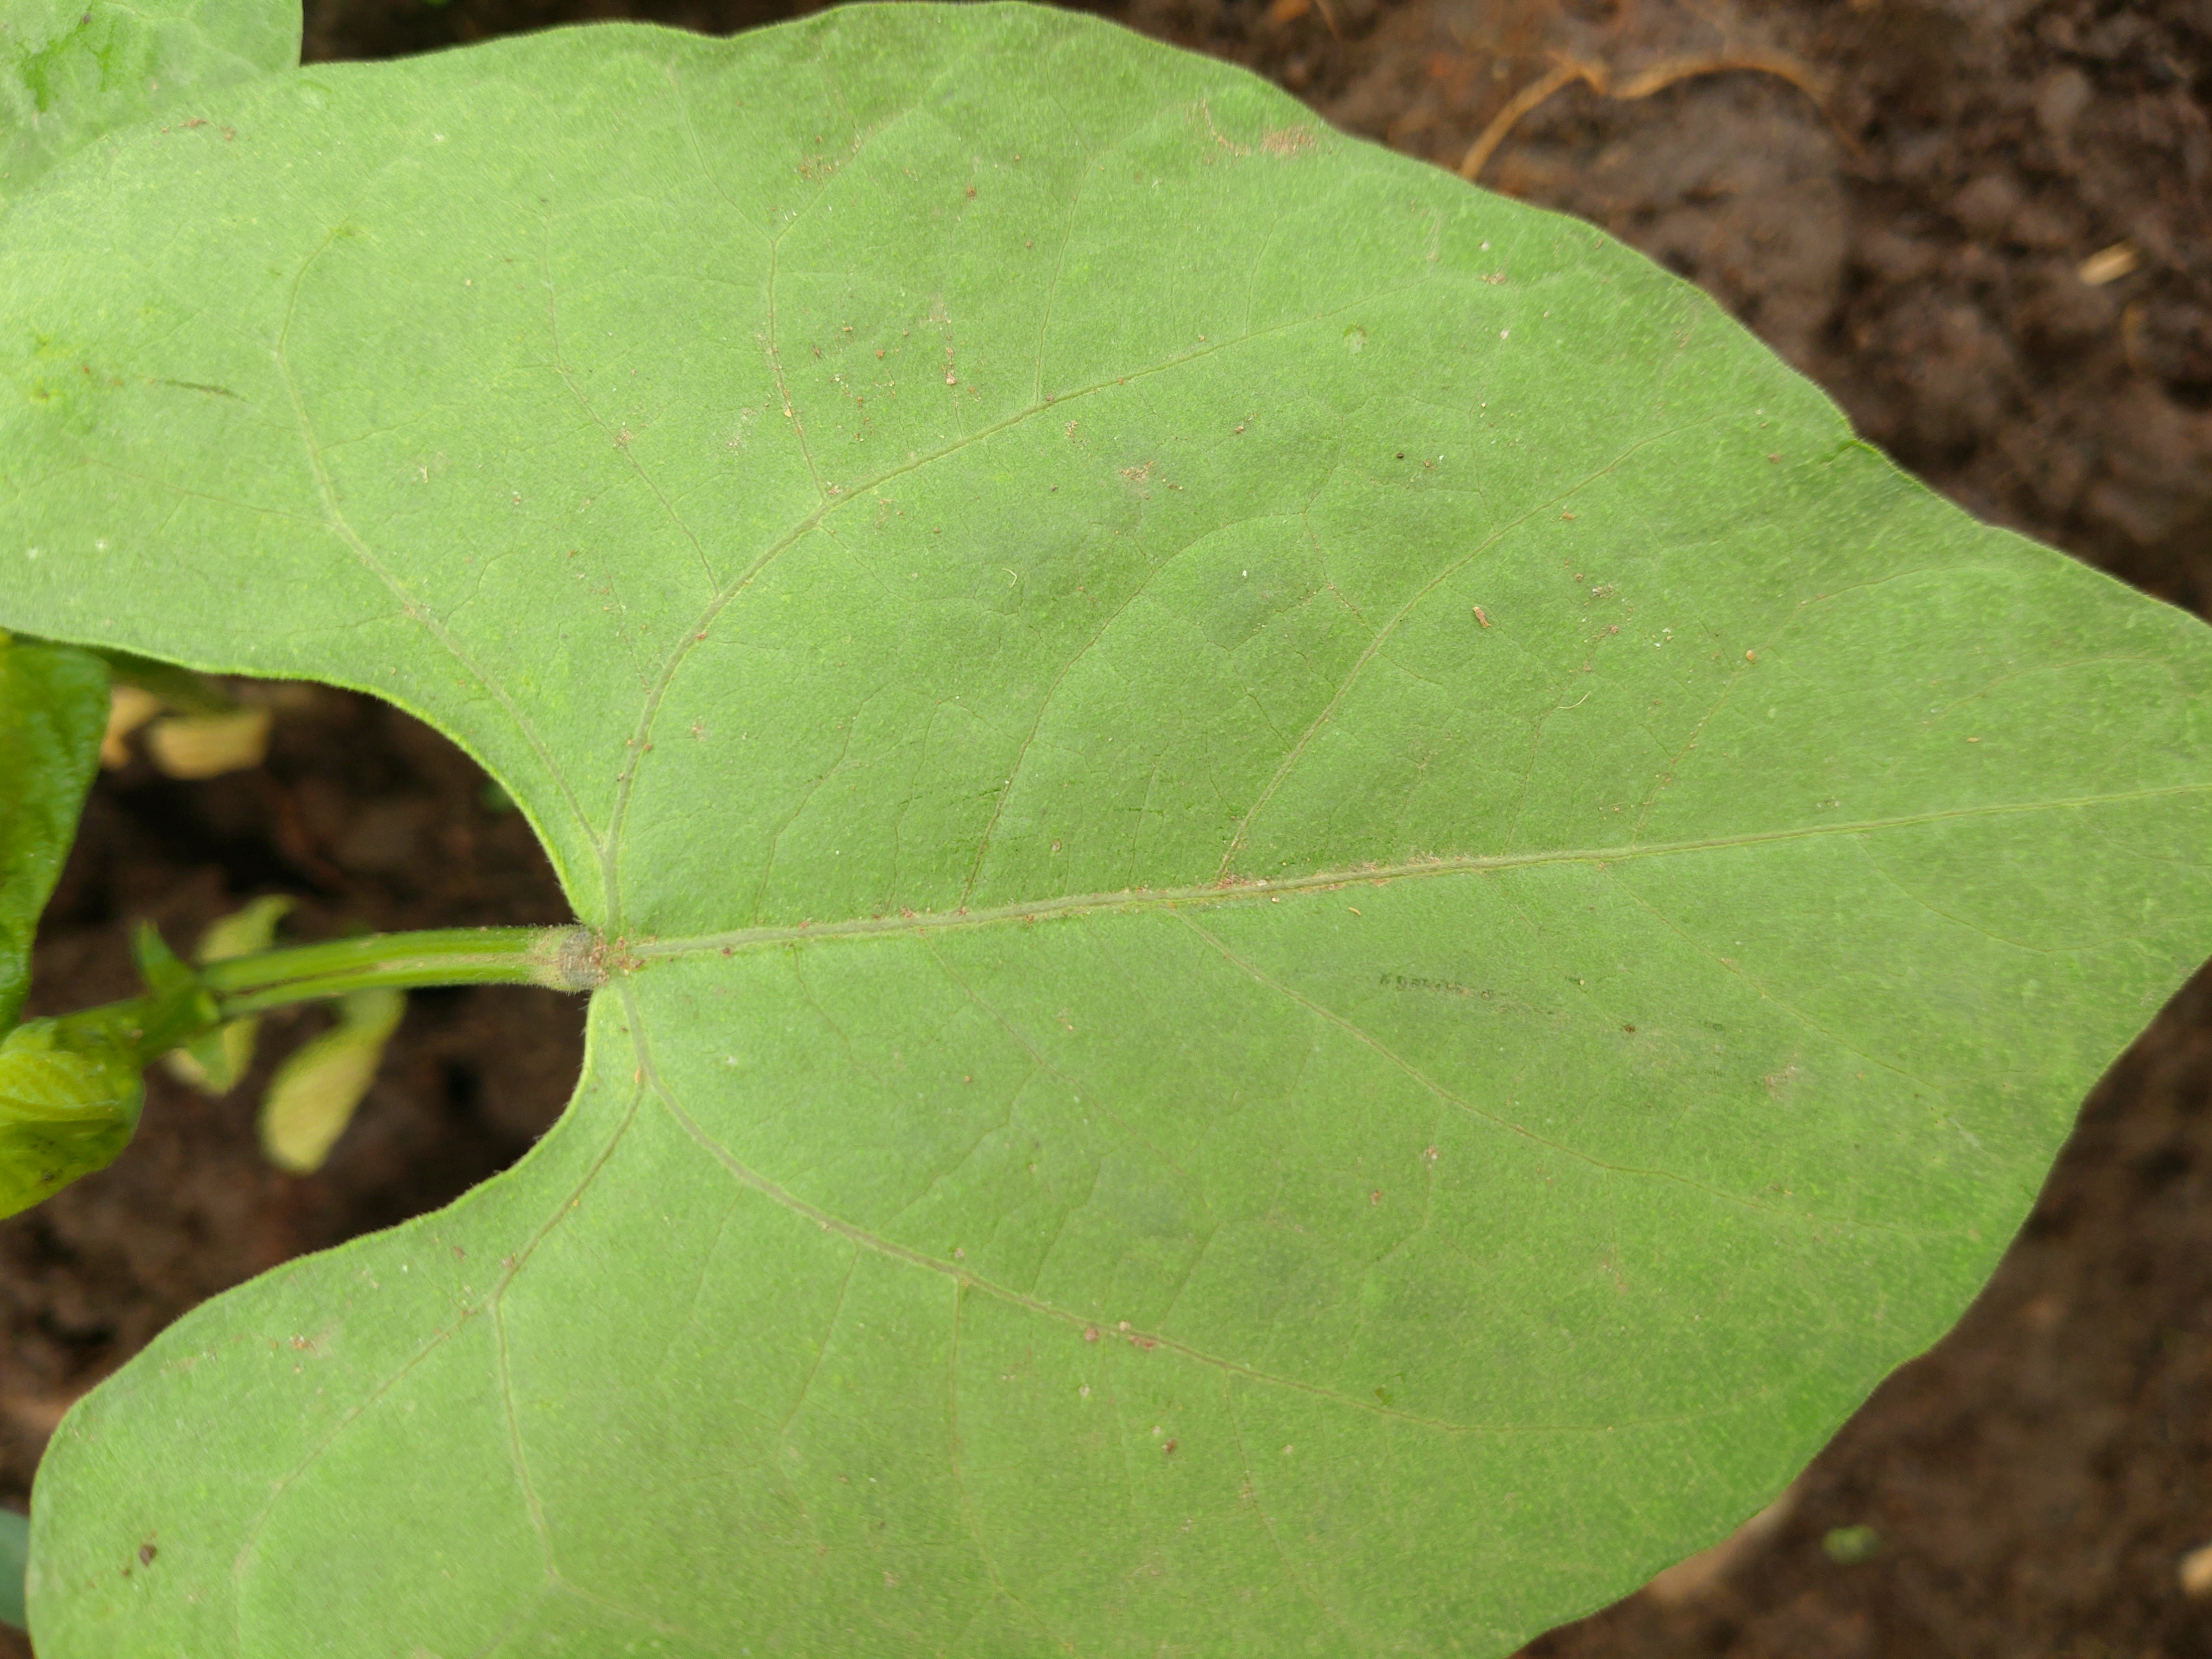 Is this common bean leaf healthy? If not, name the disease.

healthy
